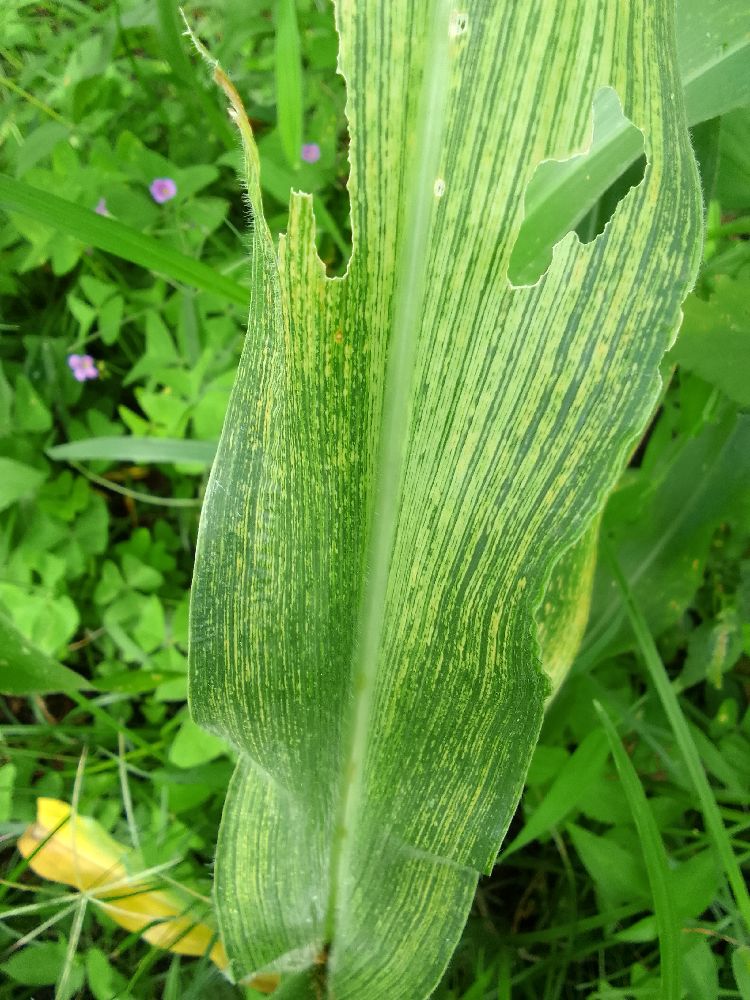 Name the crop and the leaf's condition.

maize, maize streak virus
